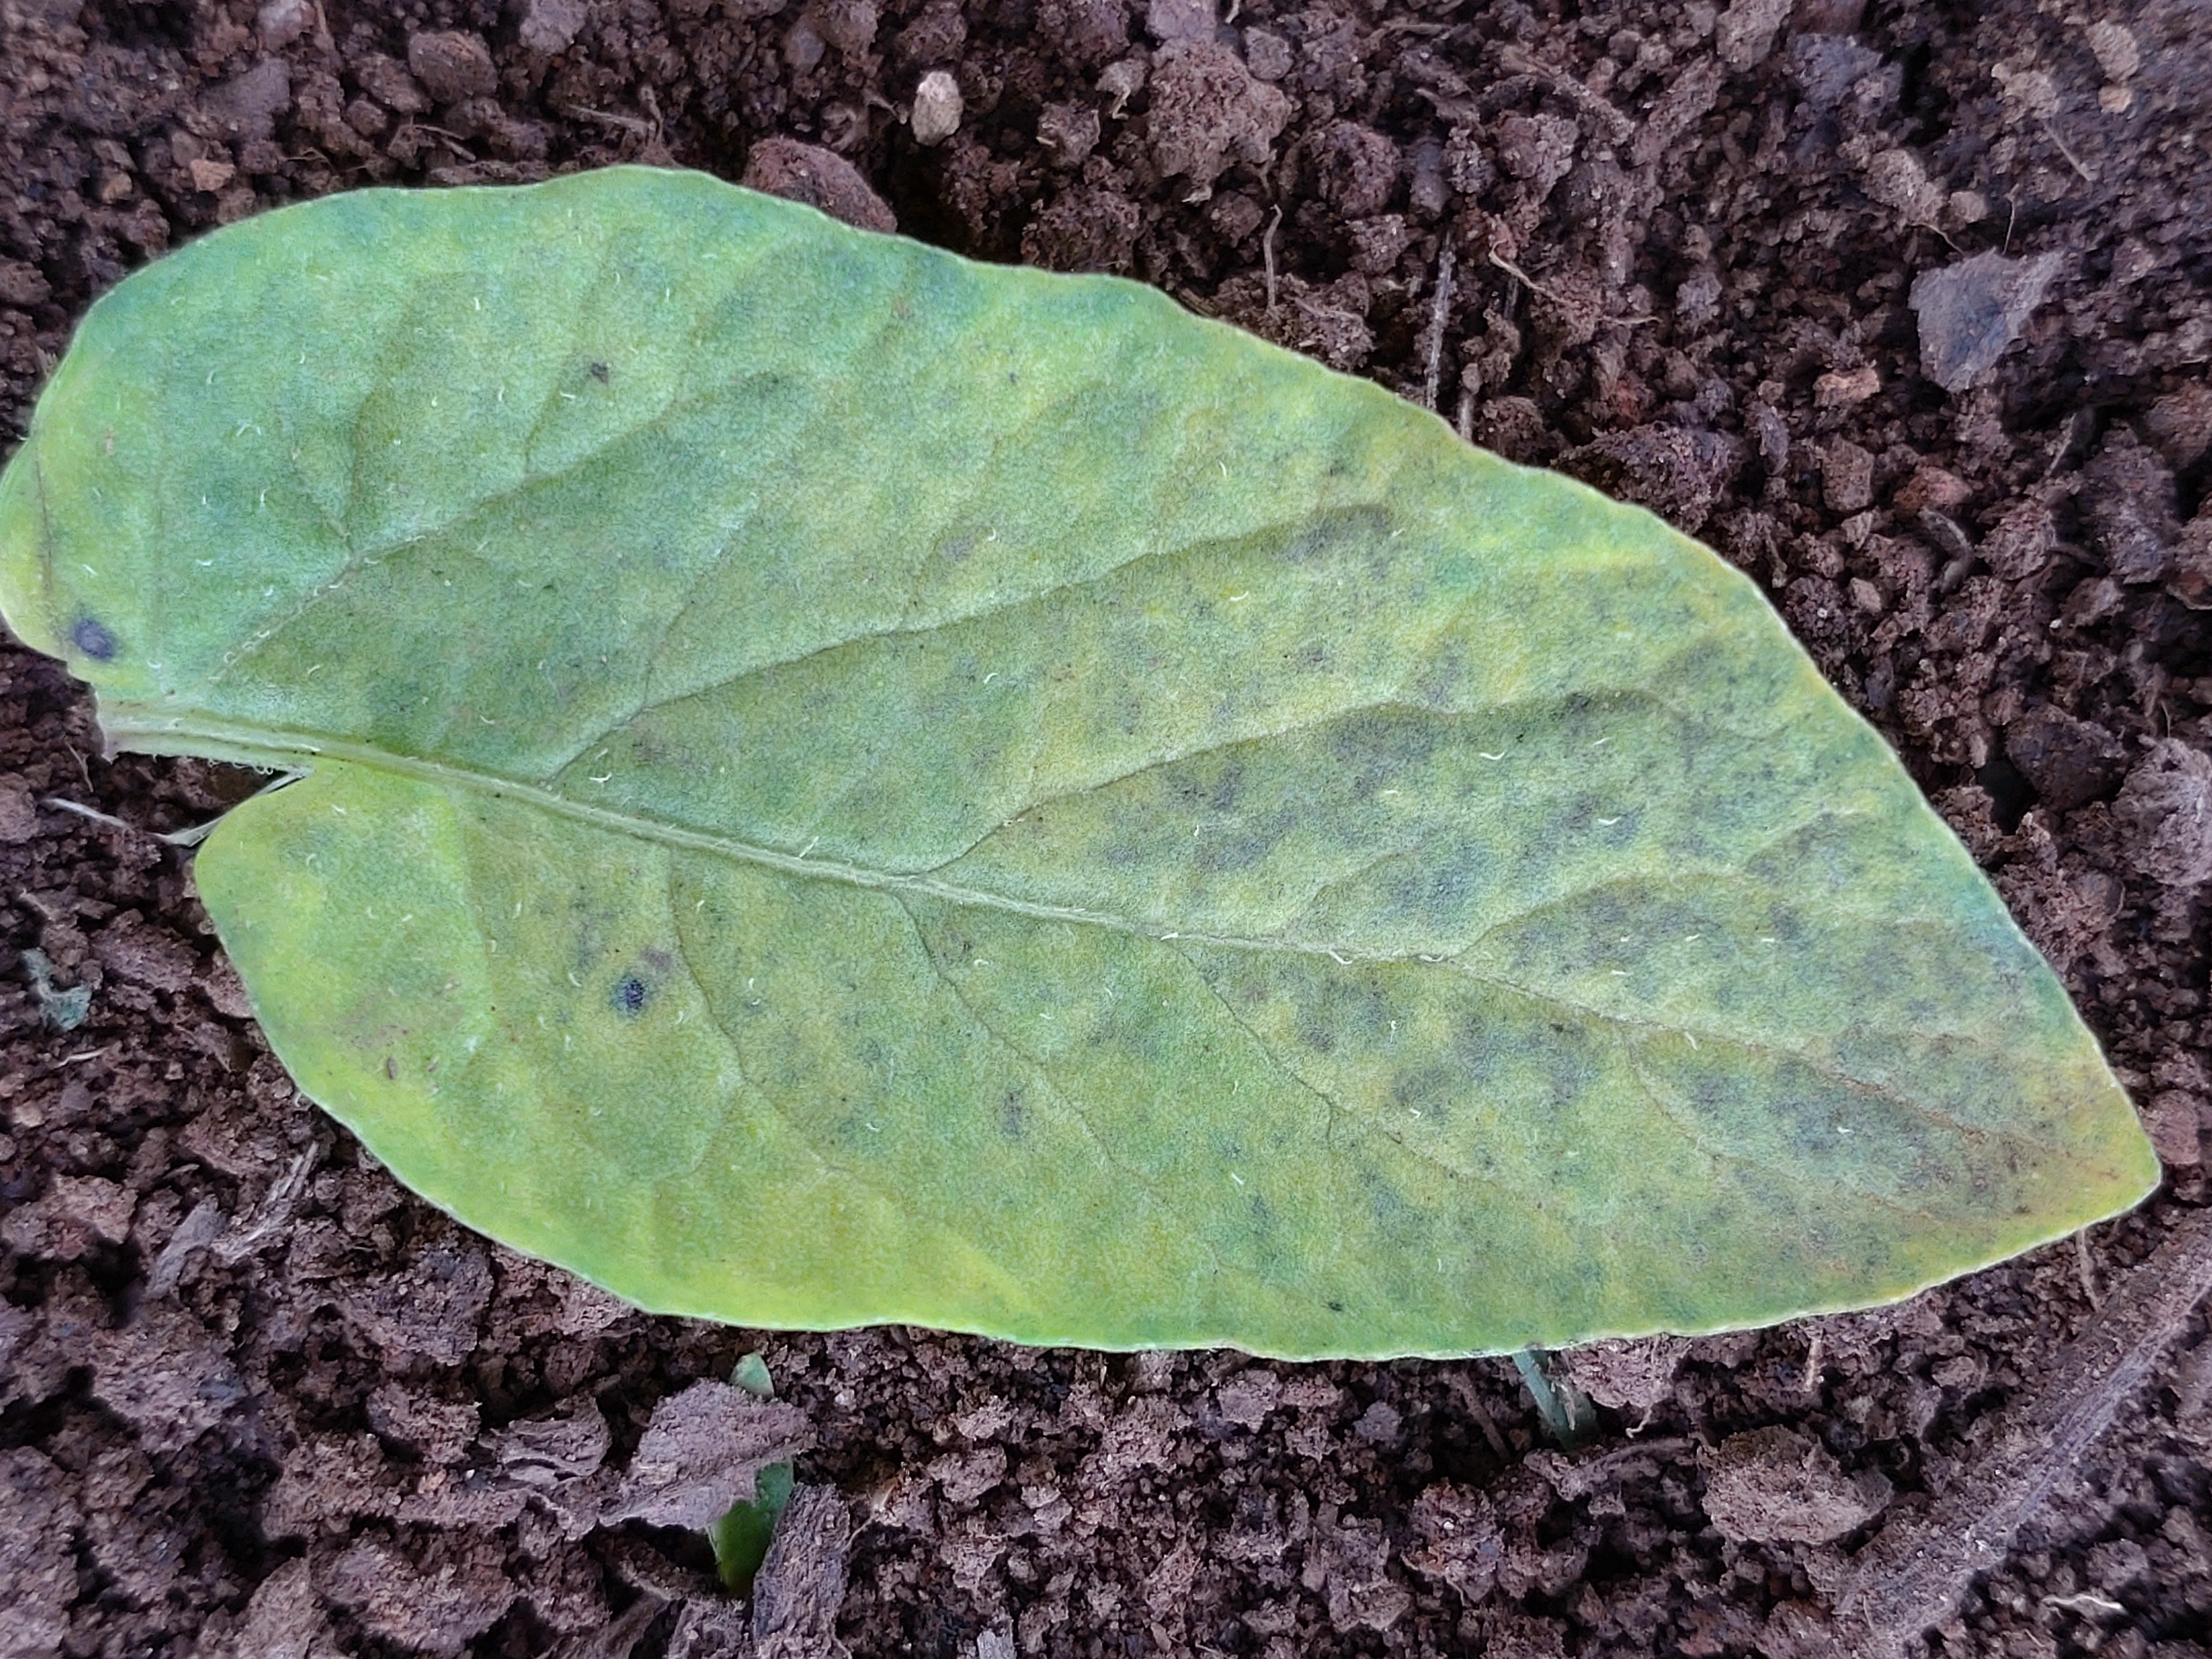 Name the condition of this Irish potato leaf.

late blight
